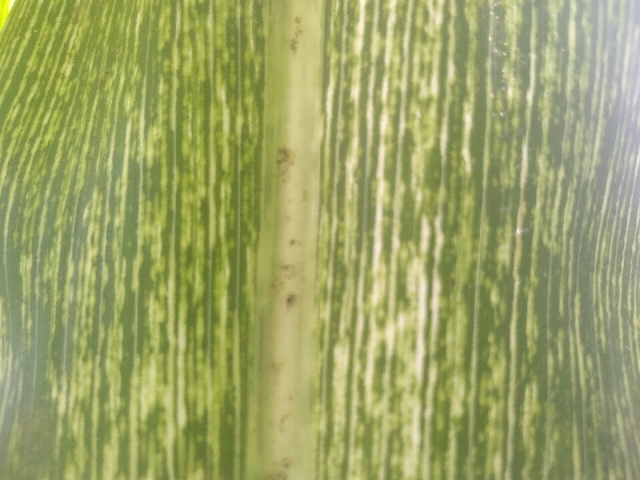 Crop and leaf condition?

maize, maize streak virus
